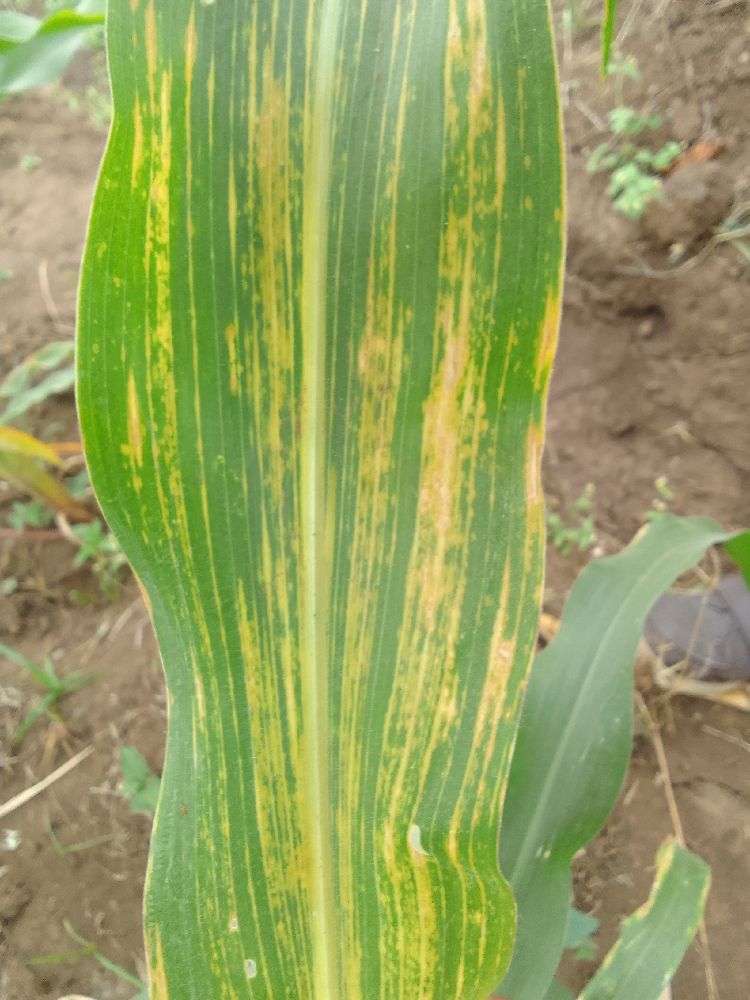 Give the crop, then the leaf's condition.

maize, maize lethal necrosis
